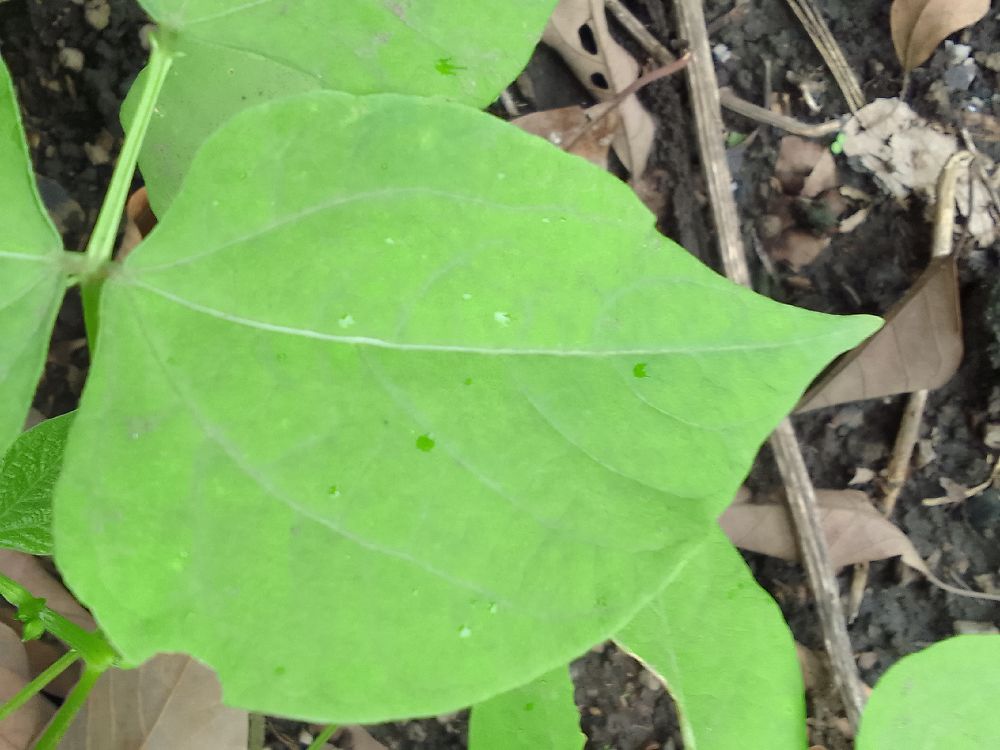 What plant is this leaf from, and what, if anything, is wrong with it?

common bean, healthy
